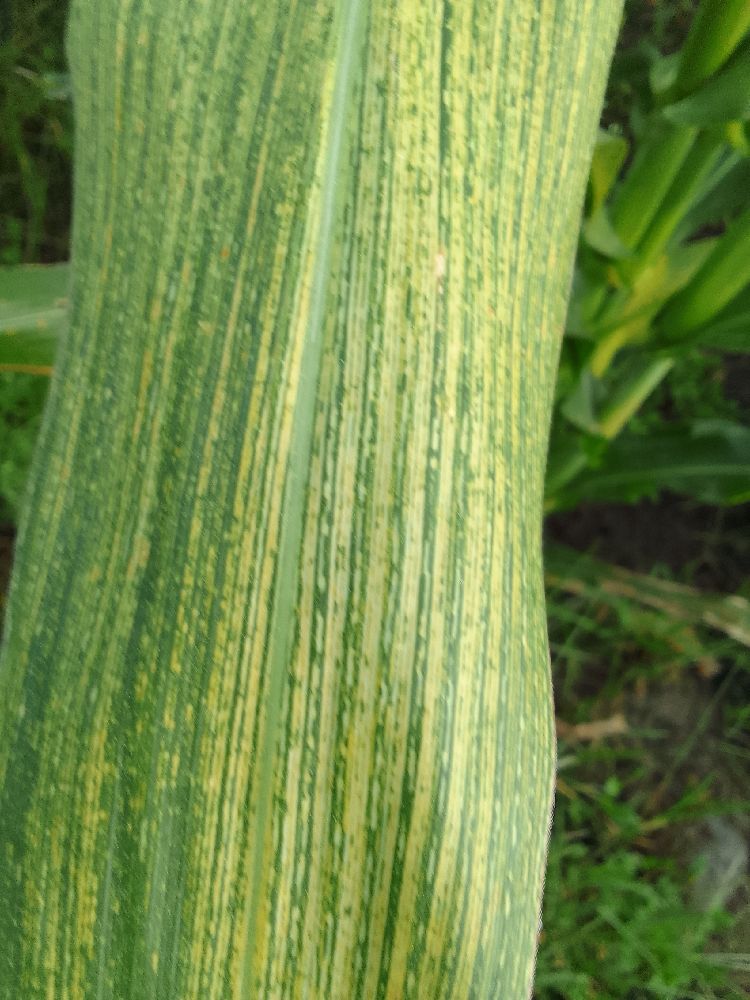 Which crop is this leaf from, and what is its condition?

maize, maize streak virus
